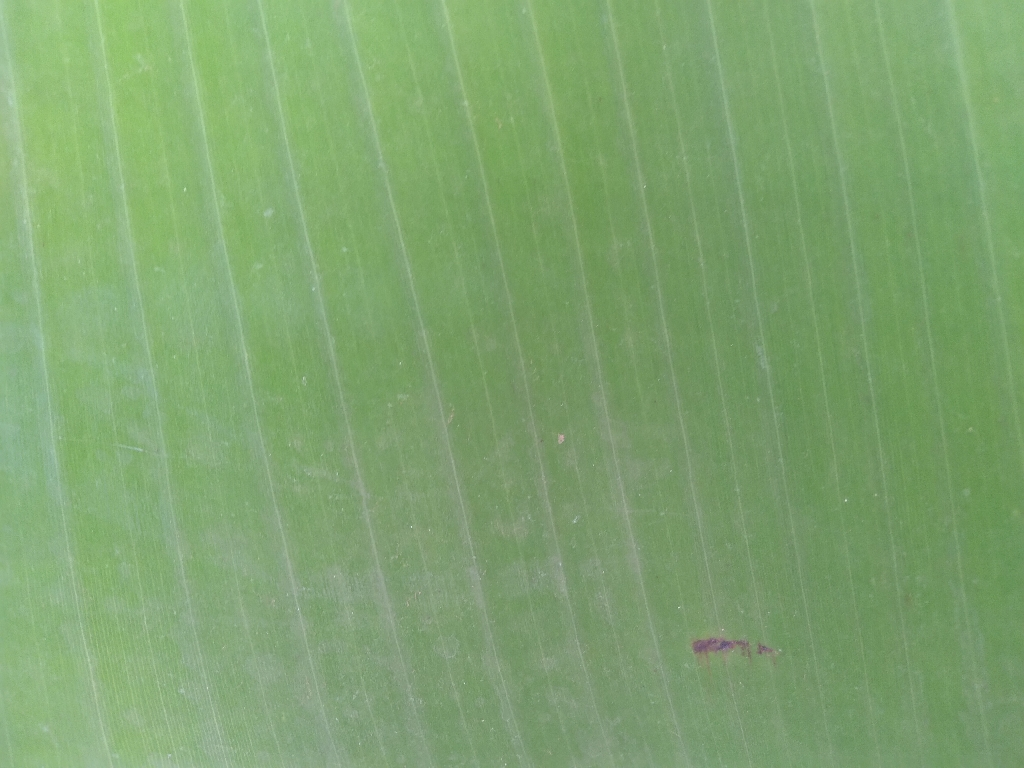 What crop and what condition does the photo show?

banana, healthy
